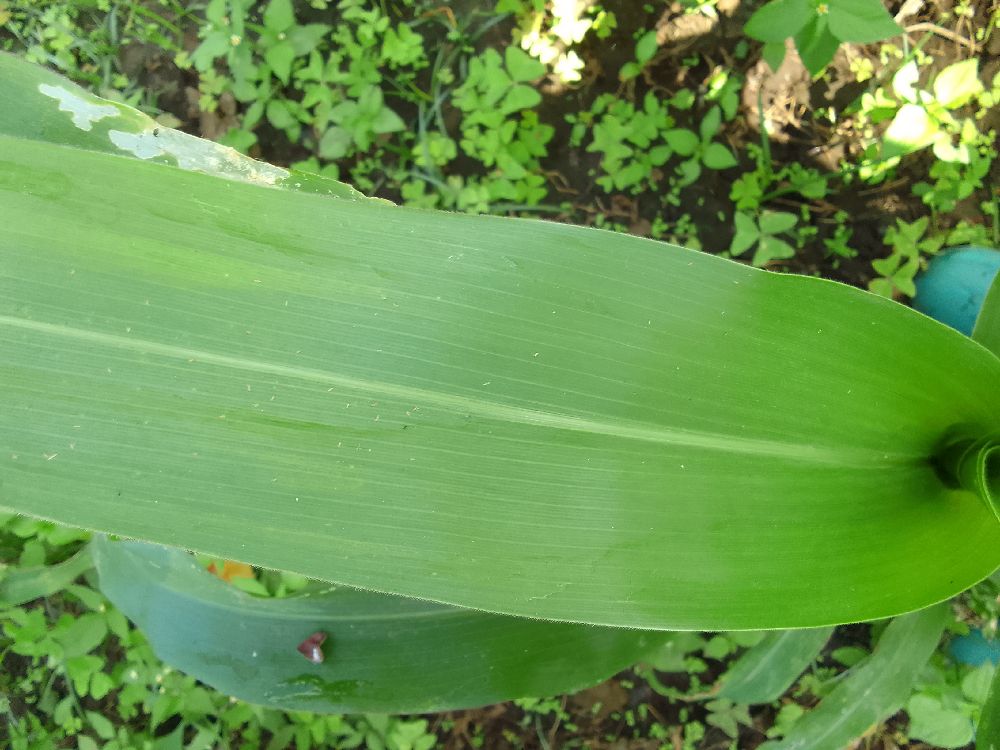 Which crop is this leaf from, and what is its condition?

maize, healthy
